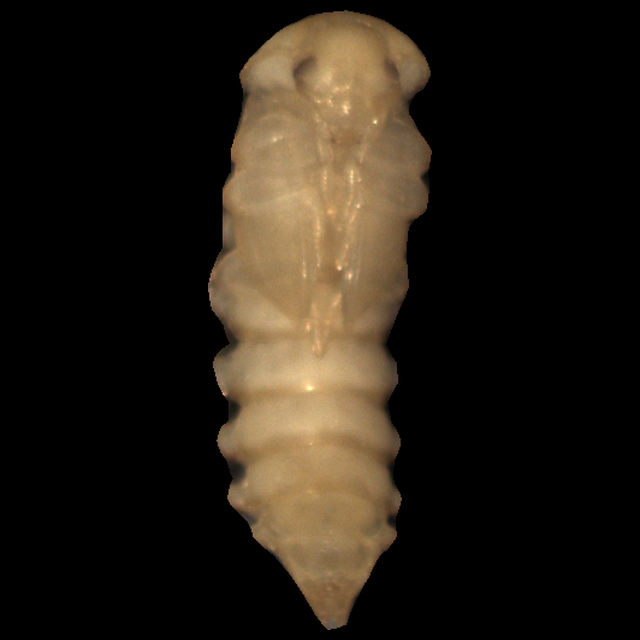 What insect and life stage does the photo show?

mealworm pupa
